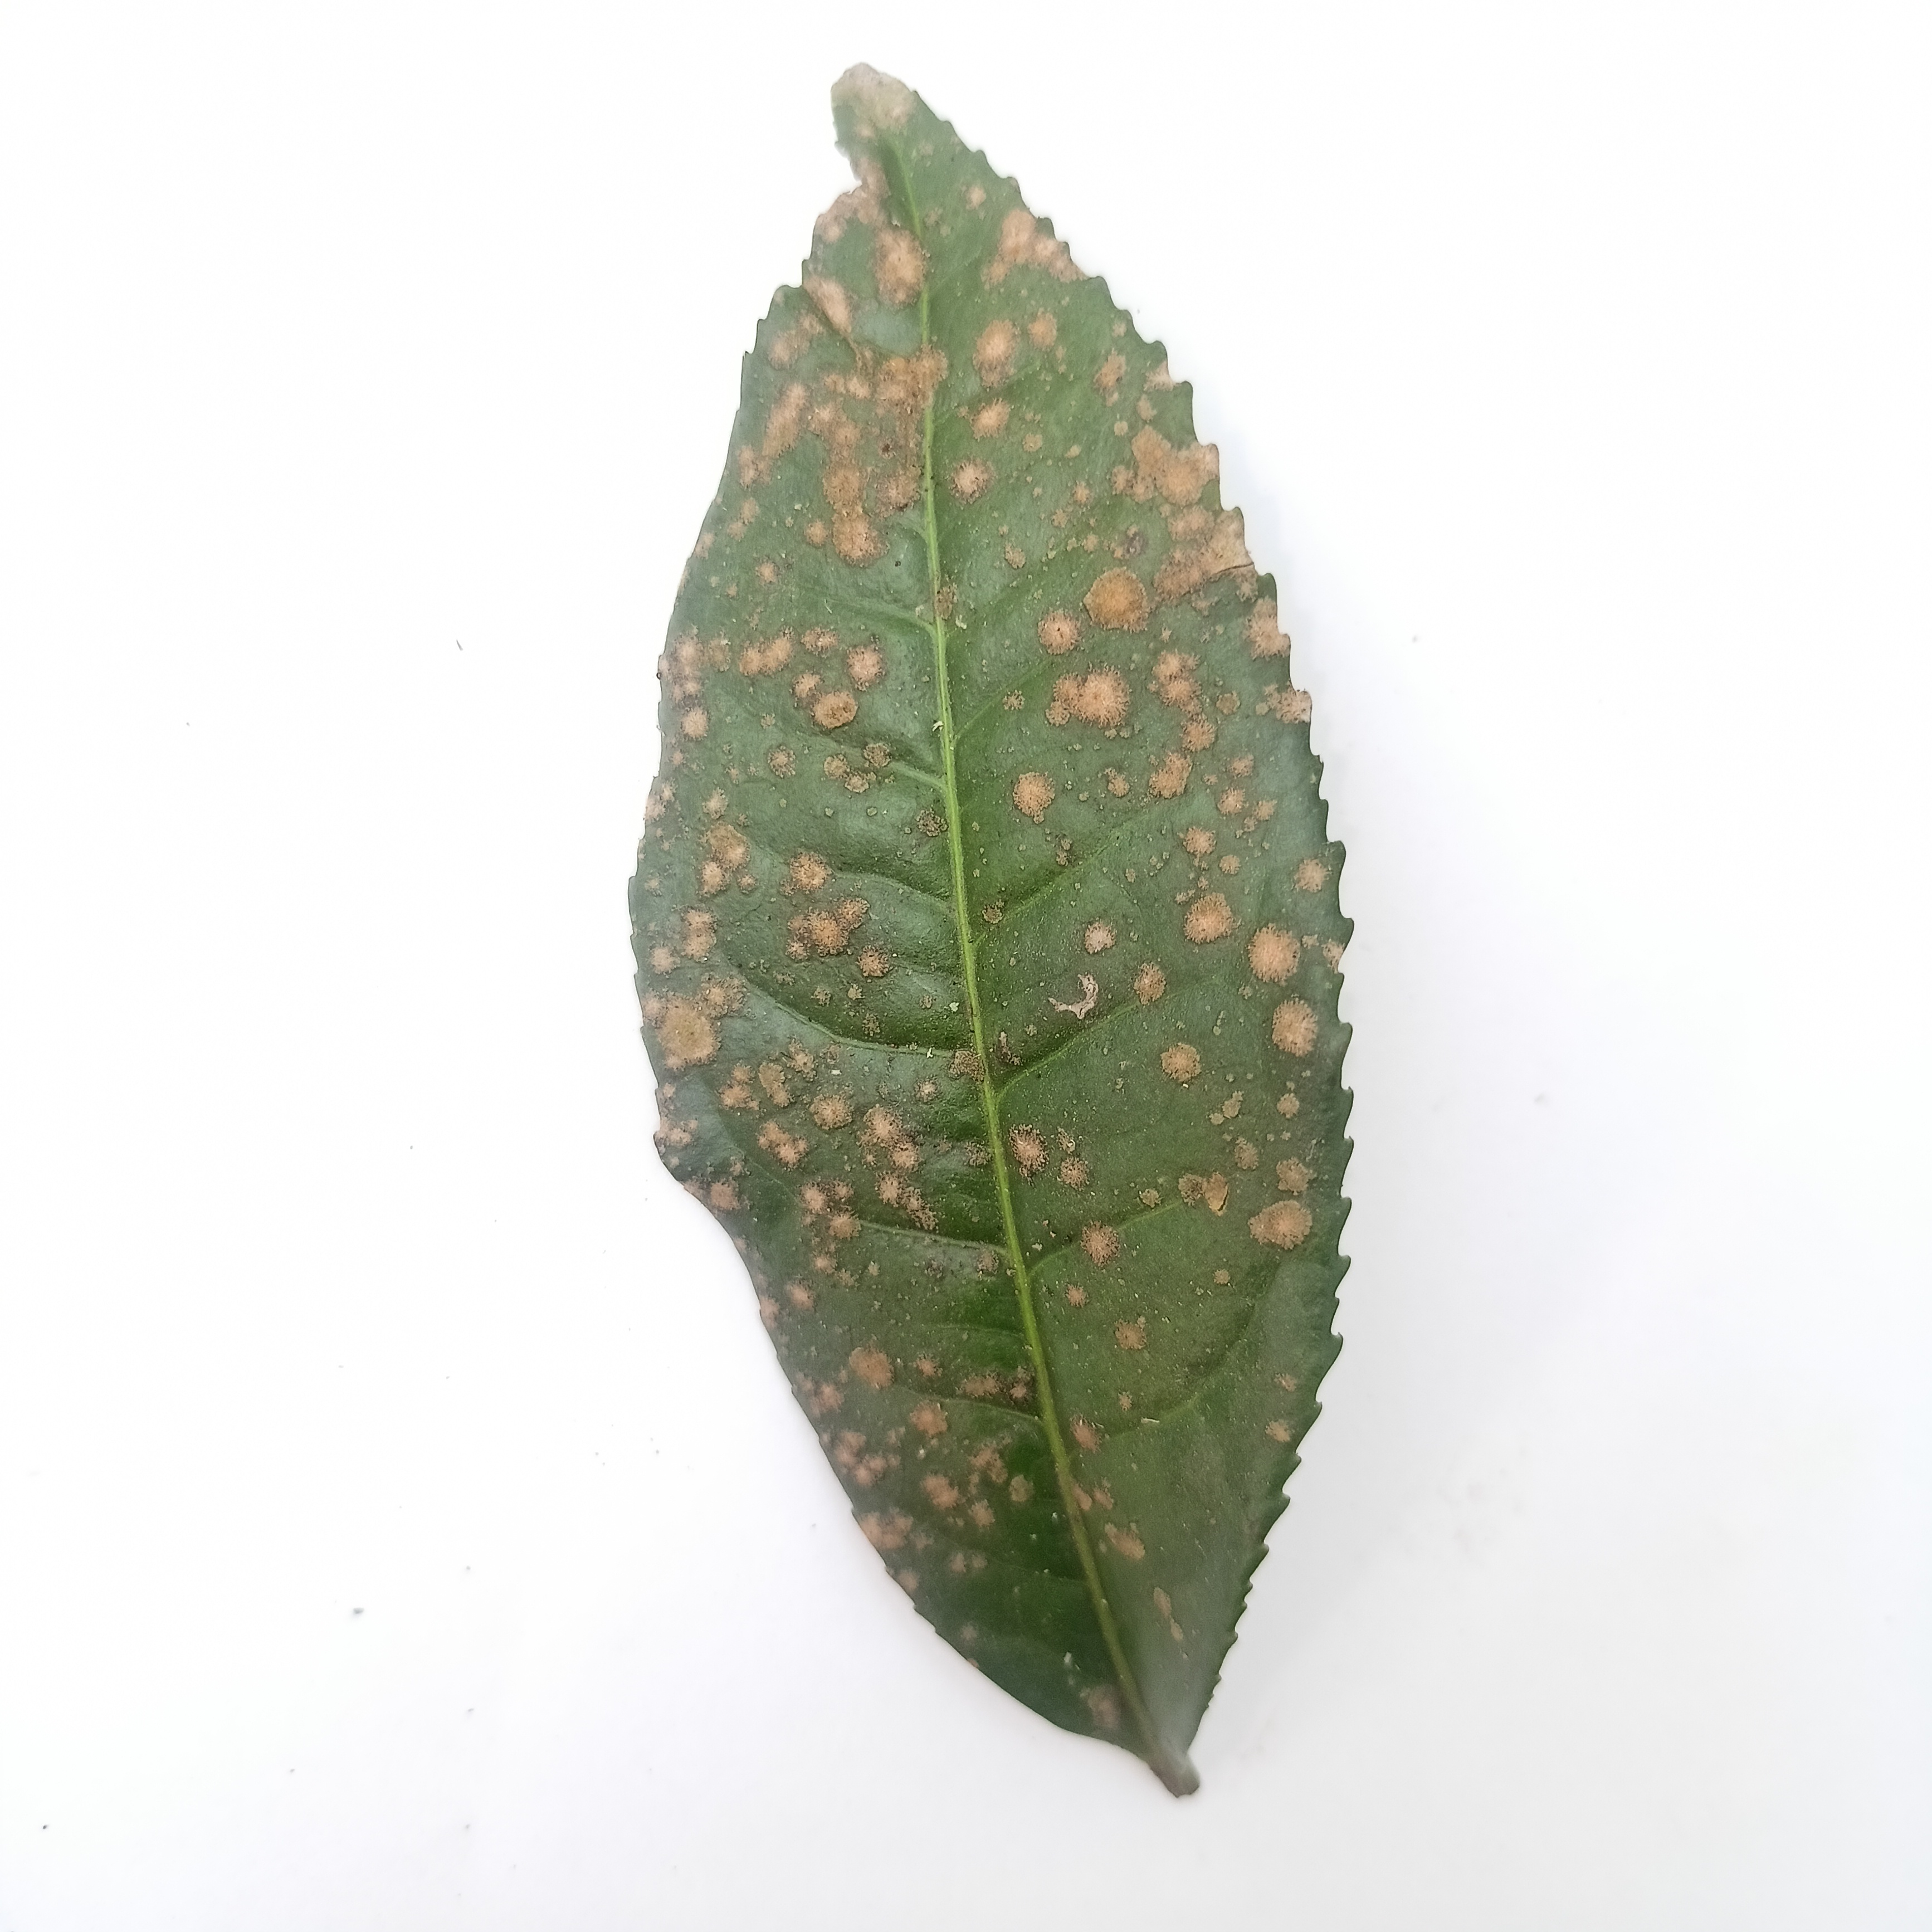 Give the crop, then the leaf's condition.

tea, algal leaf
